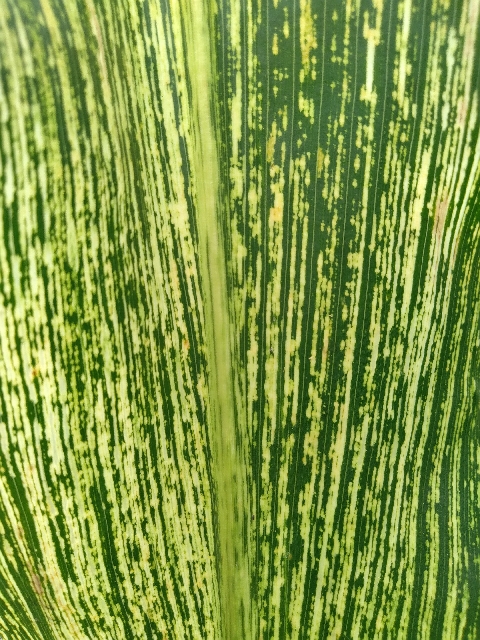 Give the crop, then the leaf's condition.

maize, maize streak virus
